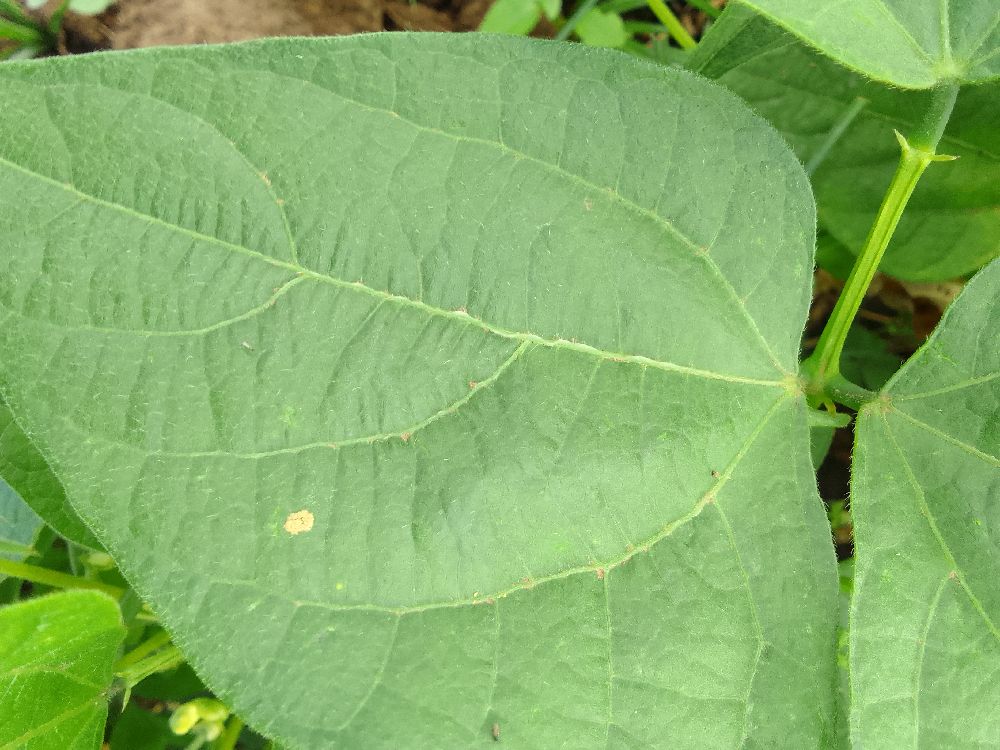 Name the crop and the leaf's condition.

common bean, healthy
